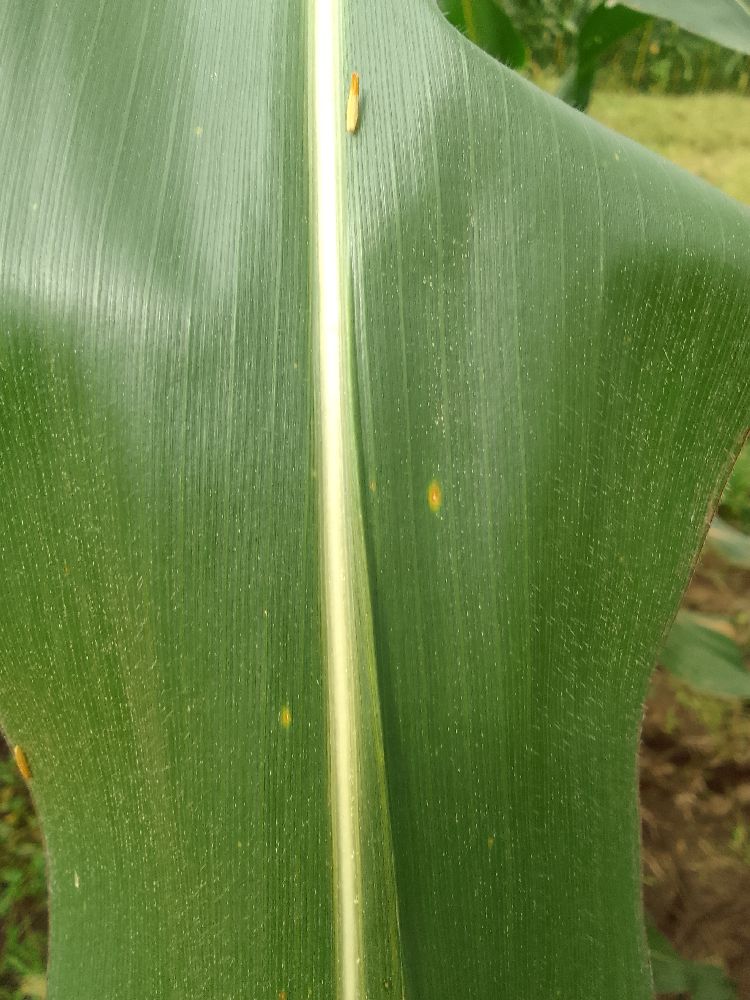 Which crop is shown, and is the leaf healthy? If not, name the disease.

maize, healthy
